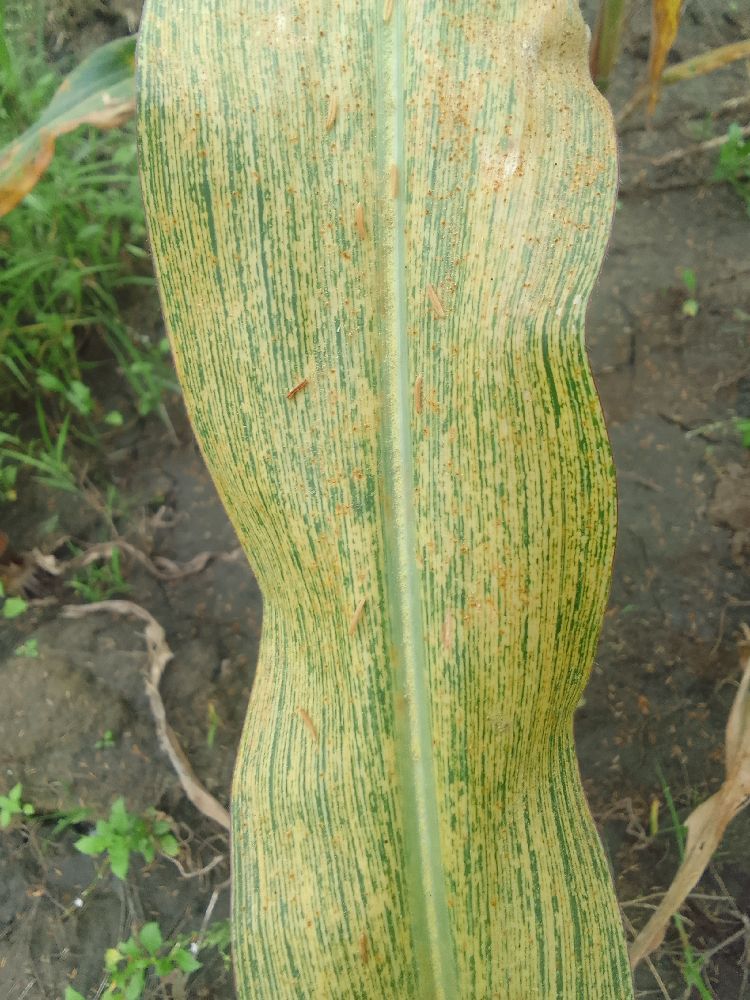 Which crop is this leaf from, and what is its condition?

maize, maize streak virus
